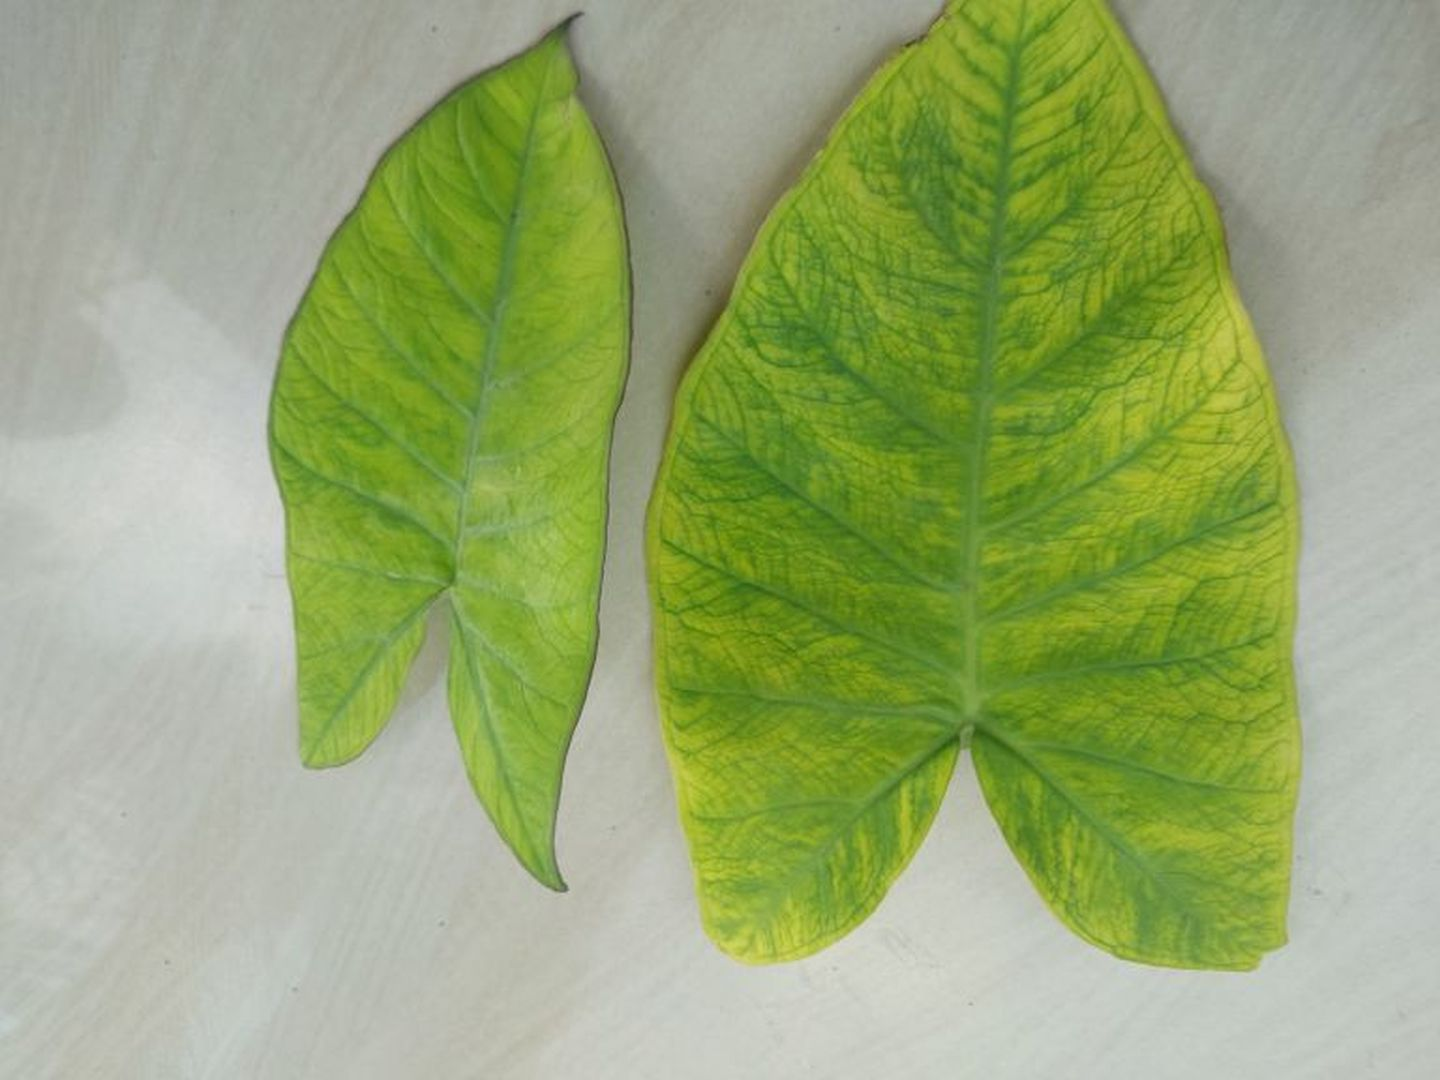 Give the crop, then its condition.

taro, mosaic
